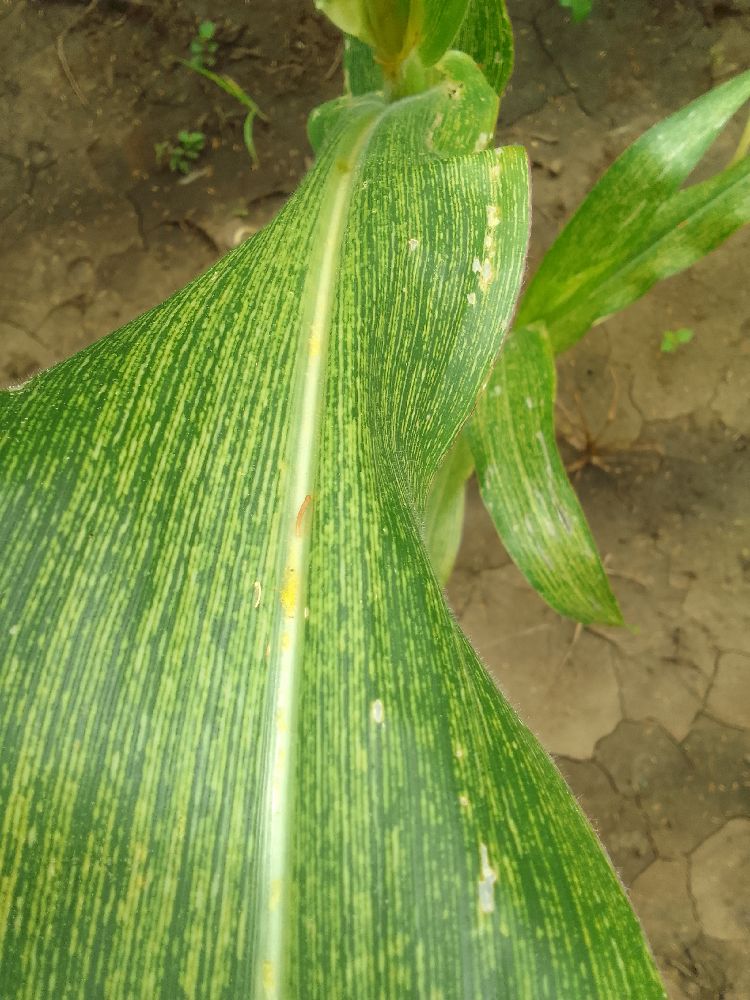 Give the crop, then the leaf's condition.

maize, maize streak virus
